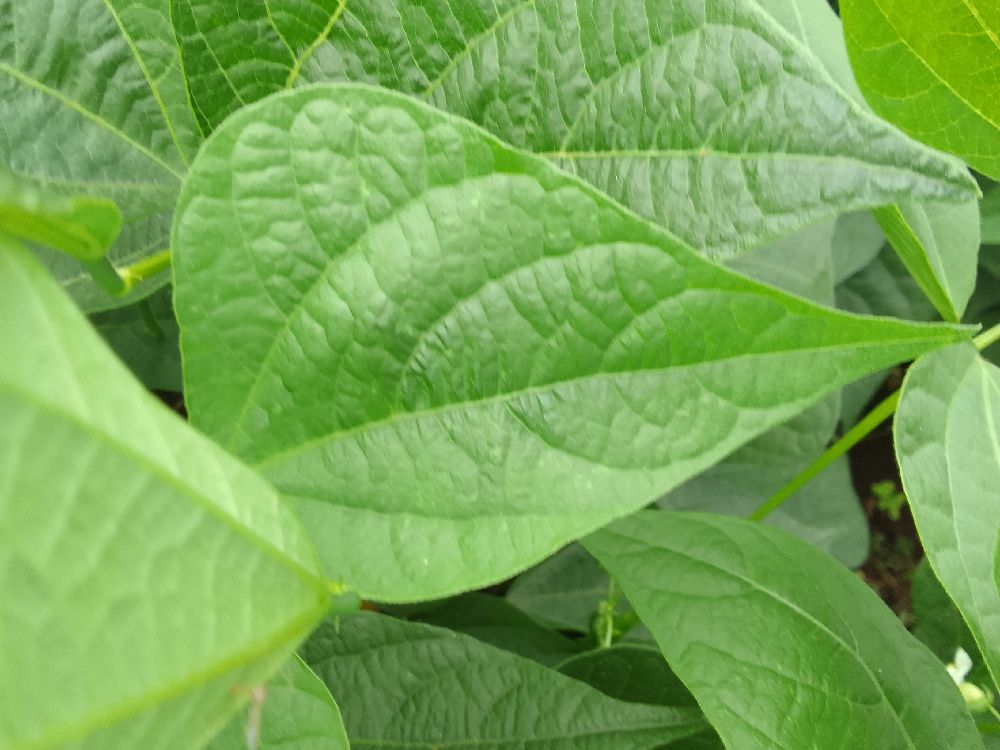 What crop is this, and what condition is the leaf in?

common bean, healthy
